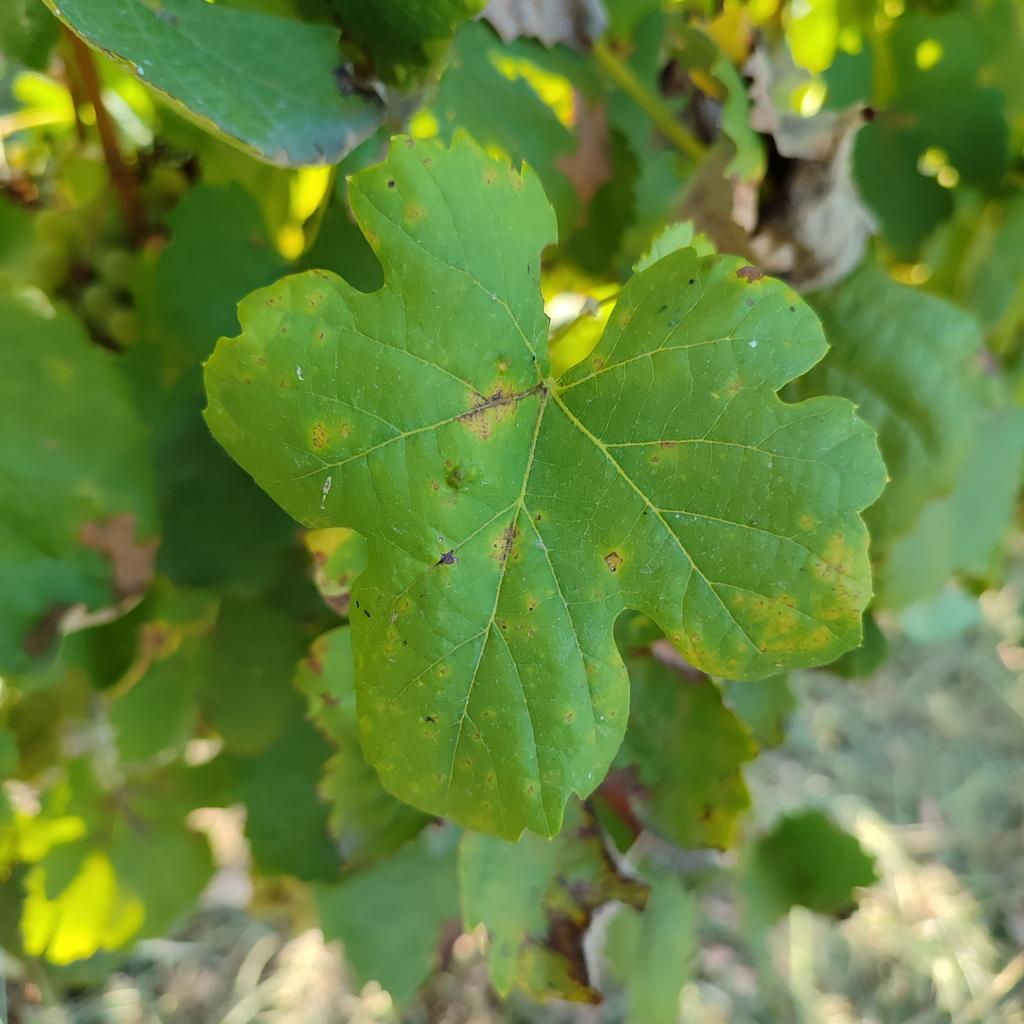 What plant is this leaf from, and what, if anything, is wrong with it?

grapevine, downy mildew
